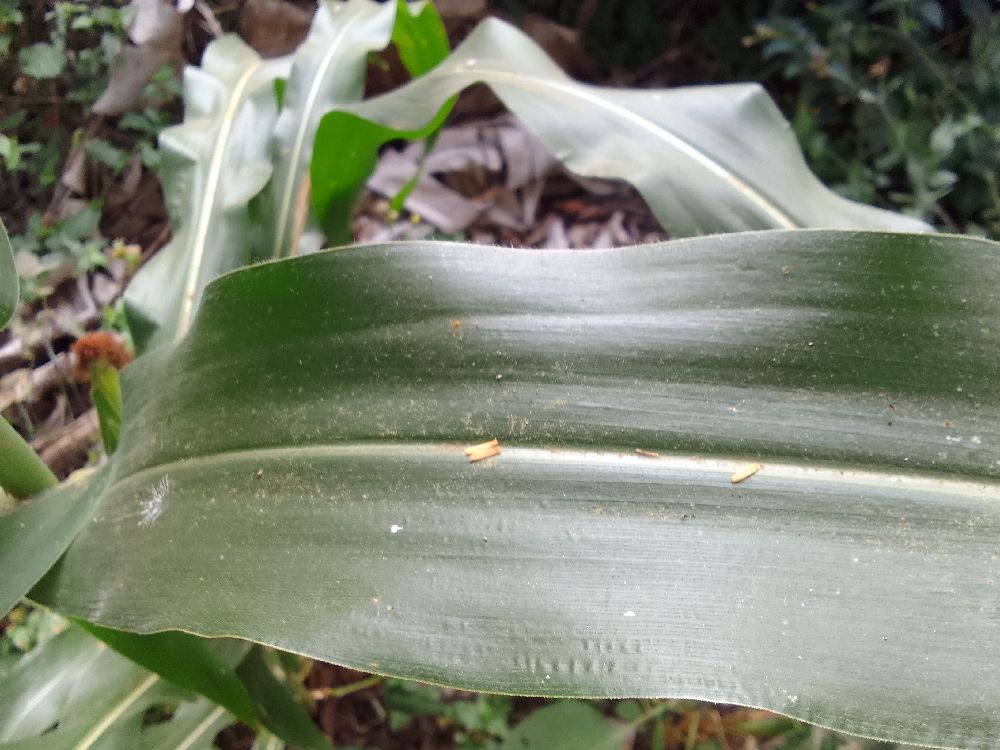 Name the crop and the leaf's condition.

maize, healthy
